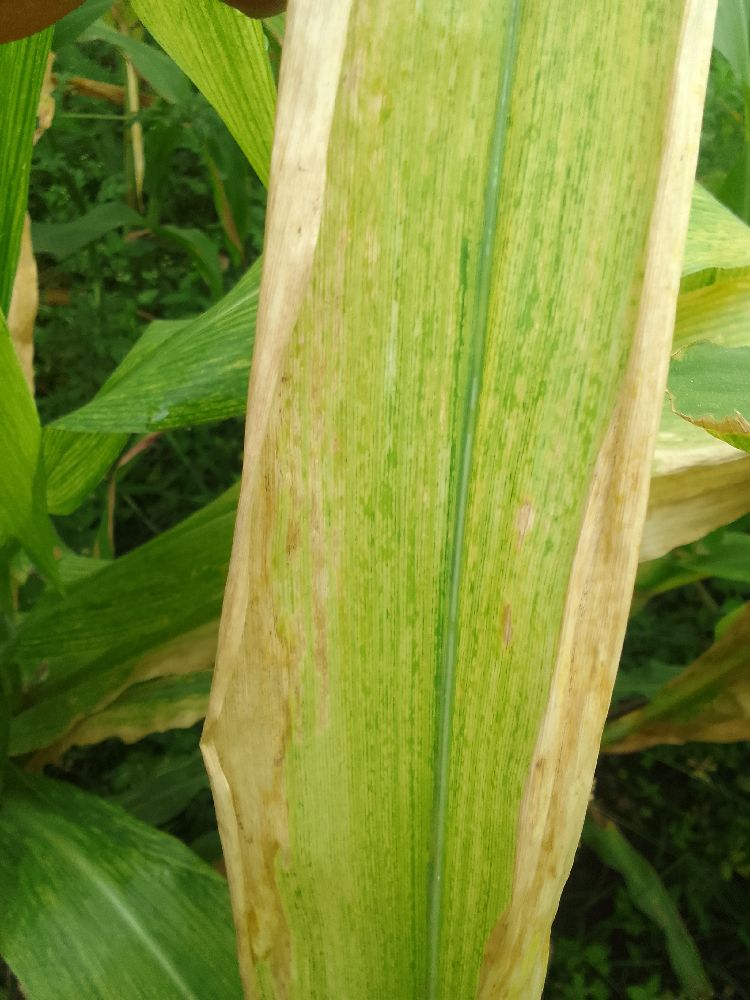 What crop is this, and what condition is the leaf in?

maize, maize lethal necrosis
